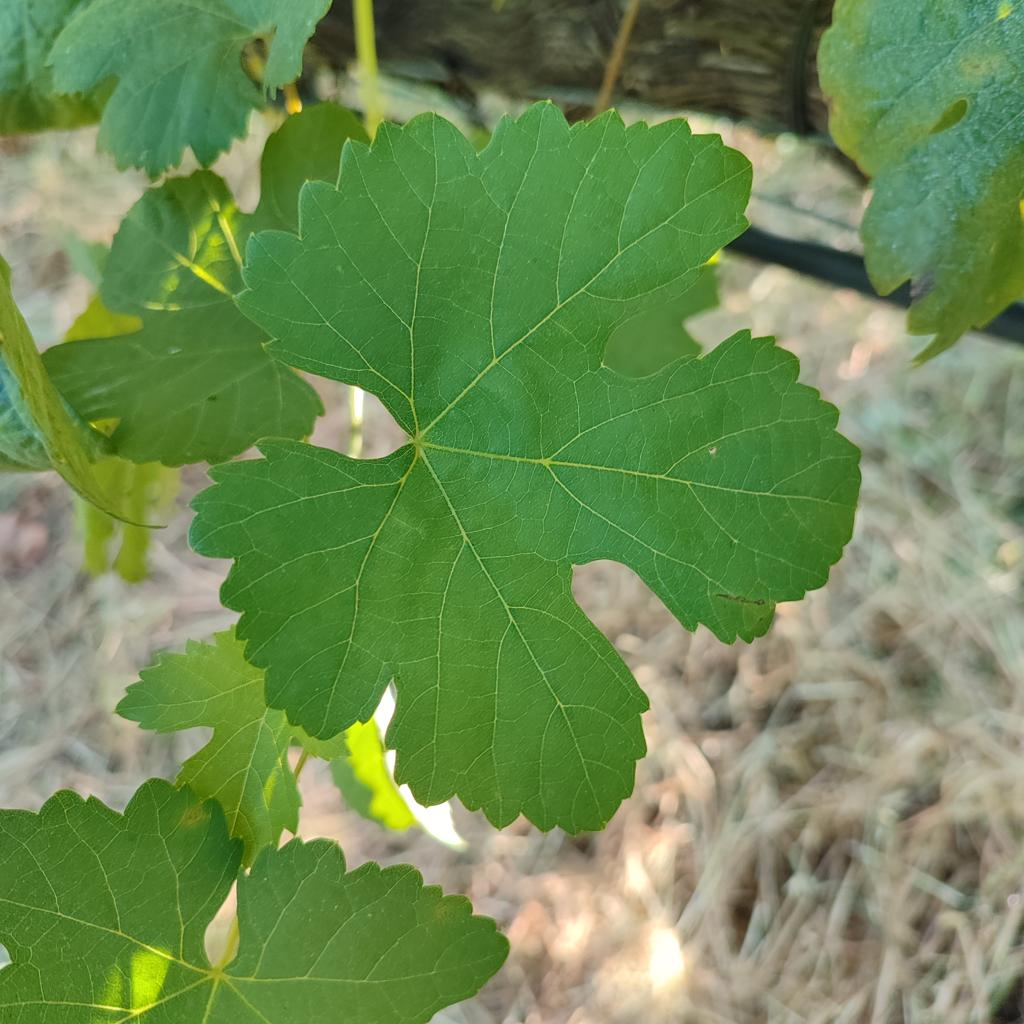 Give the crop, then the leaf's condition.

grapevine, healthy
